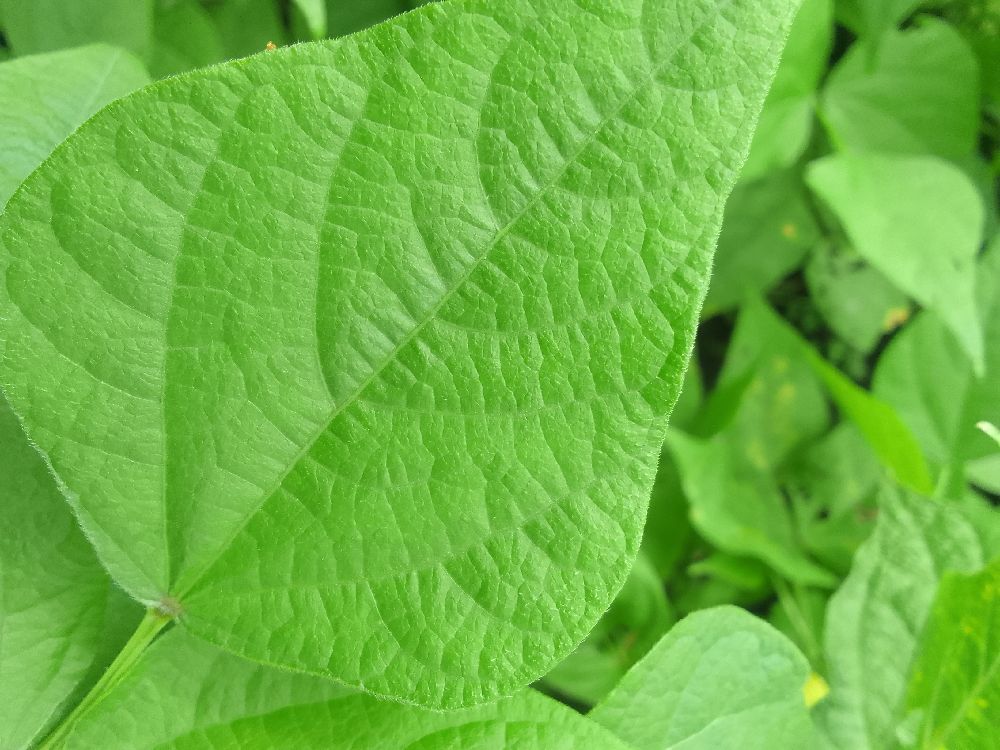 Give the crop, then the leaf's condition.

common bean, healthy
